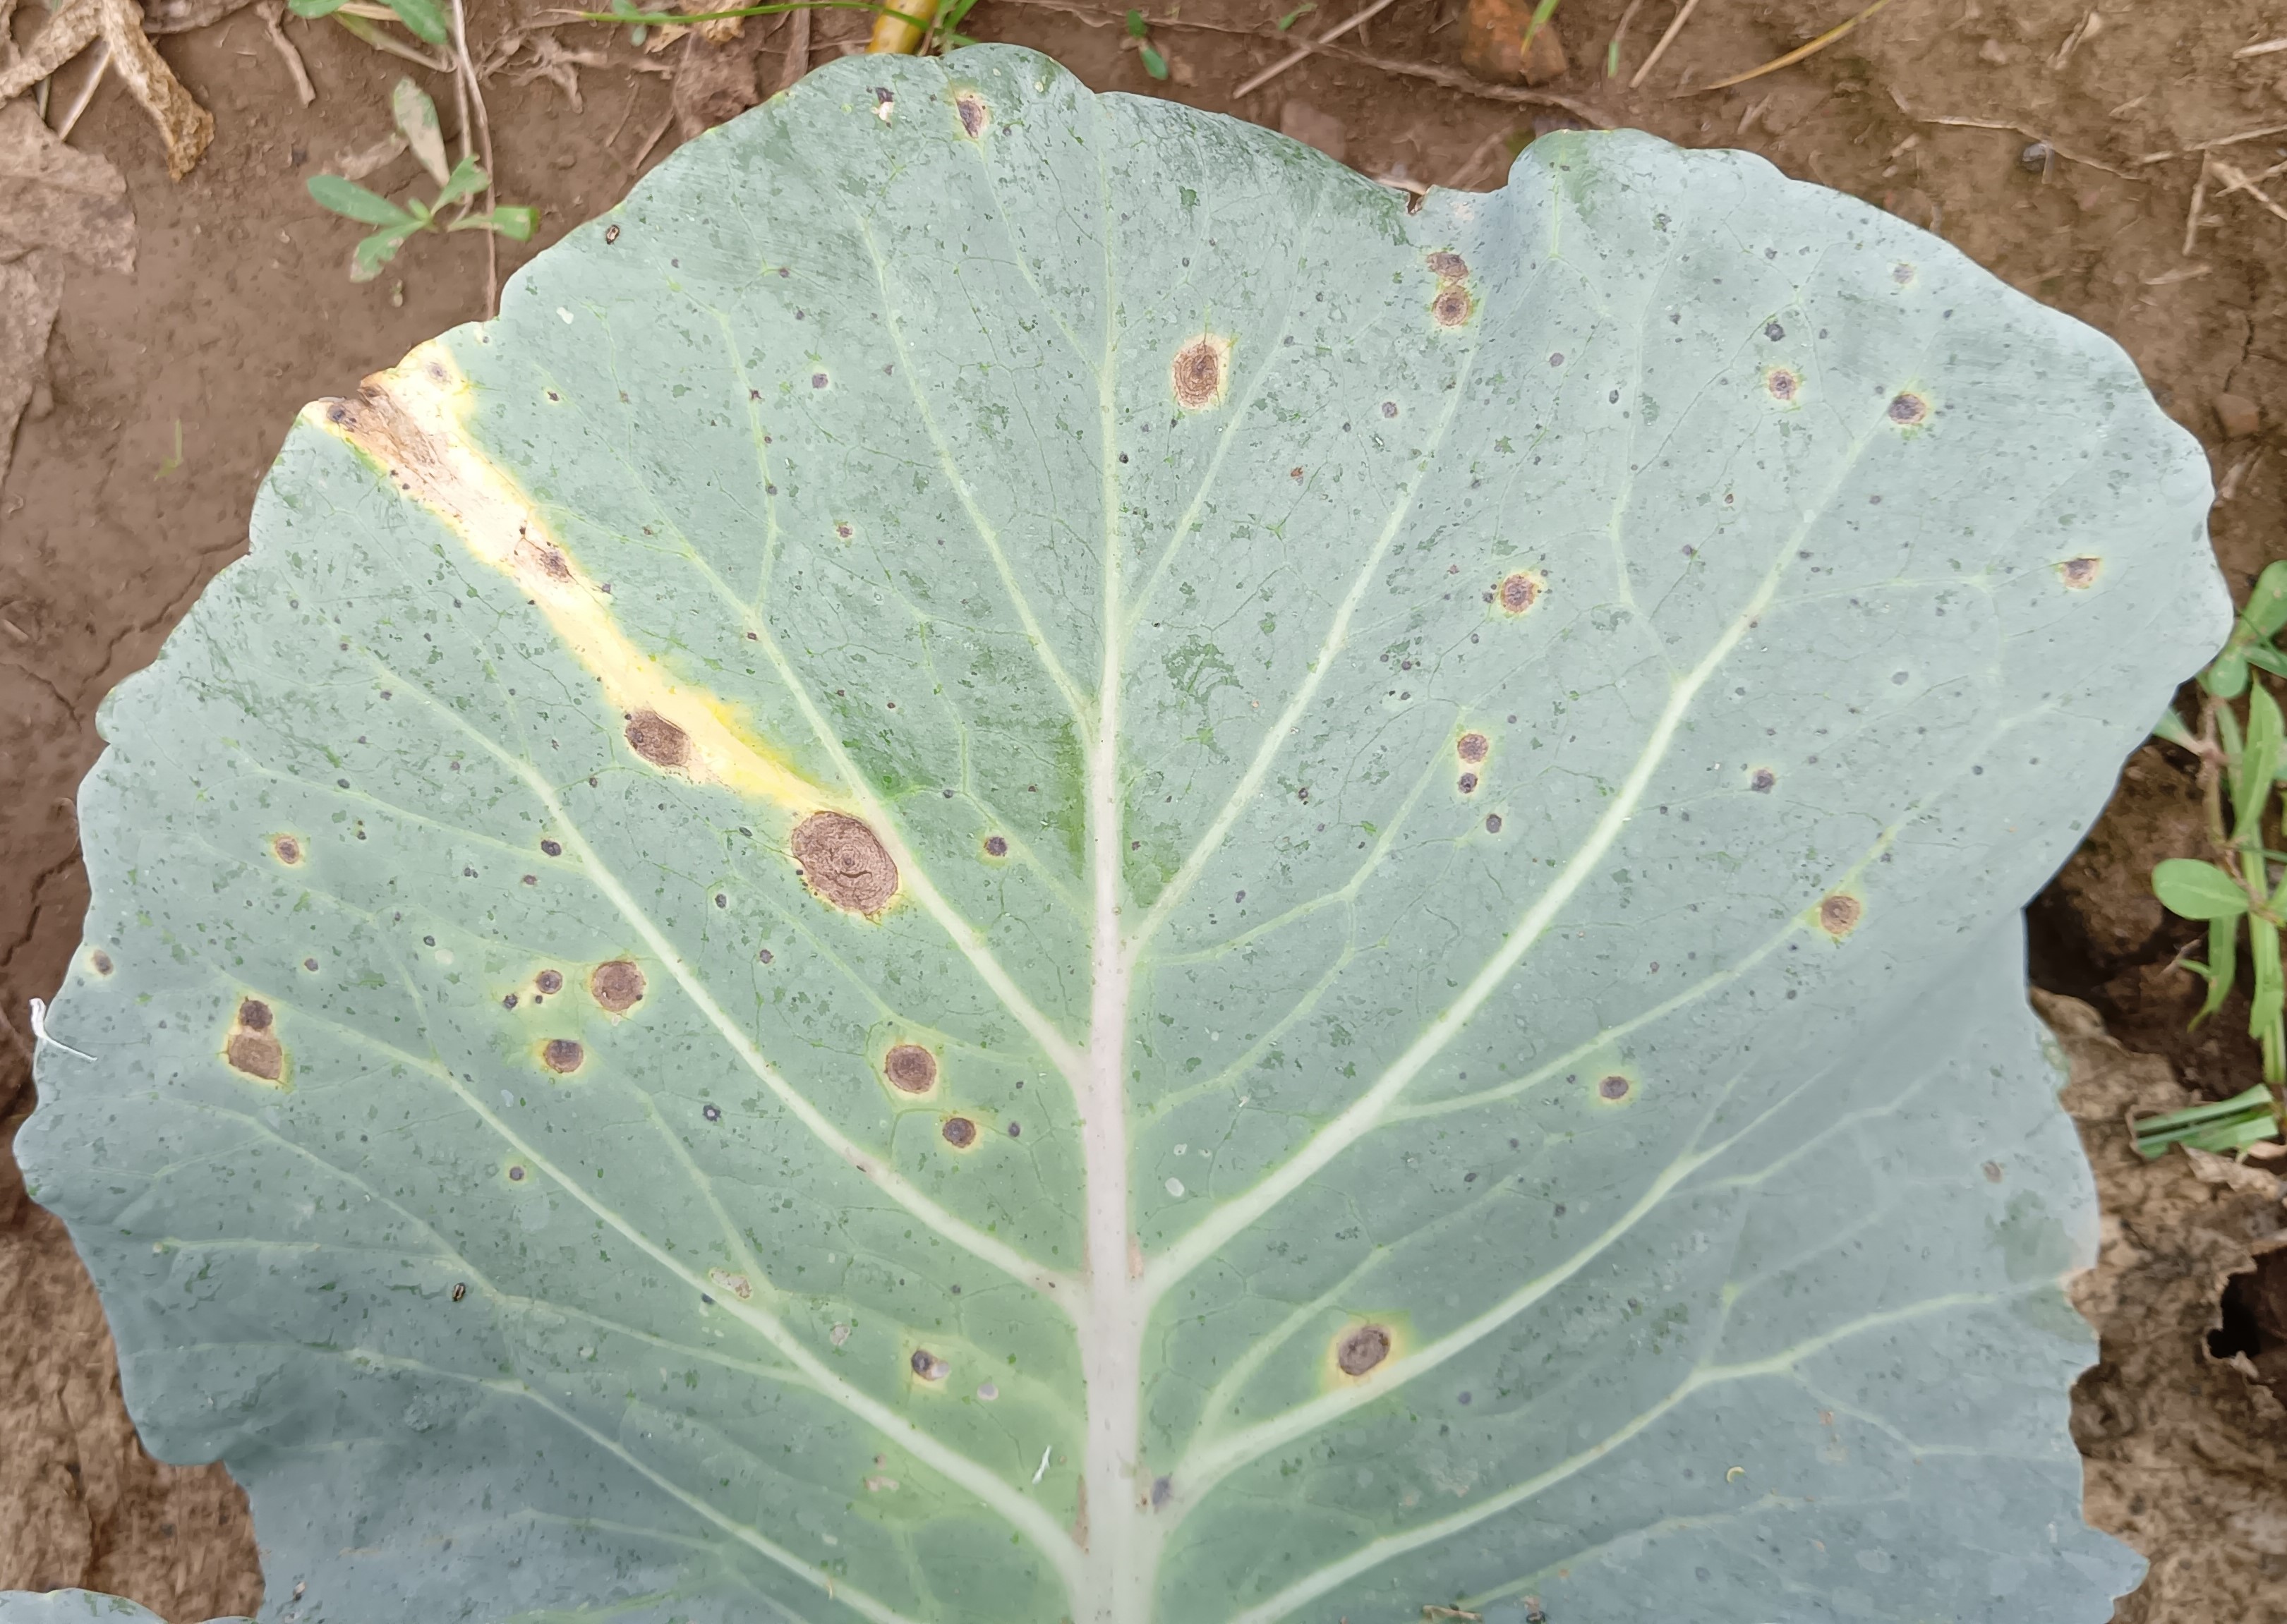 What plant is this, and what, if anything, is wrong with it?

cabbage, alternaria
